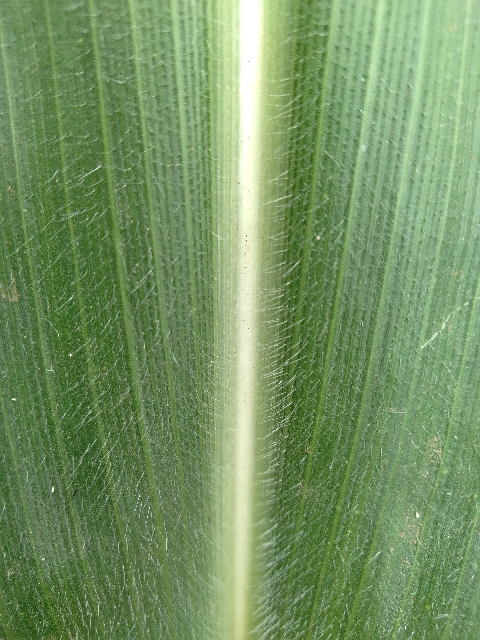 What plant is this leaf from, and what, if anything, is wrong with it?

maize, healthy
